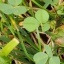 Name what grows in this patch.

unstructured weed
